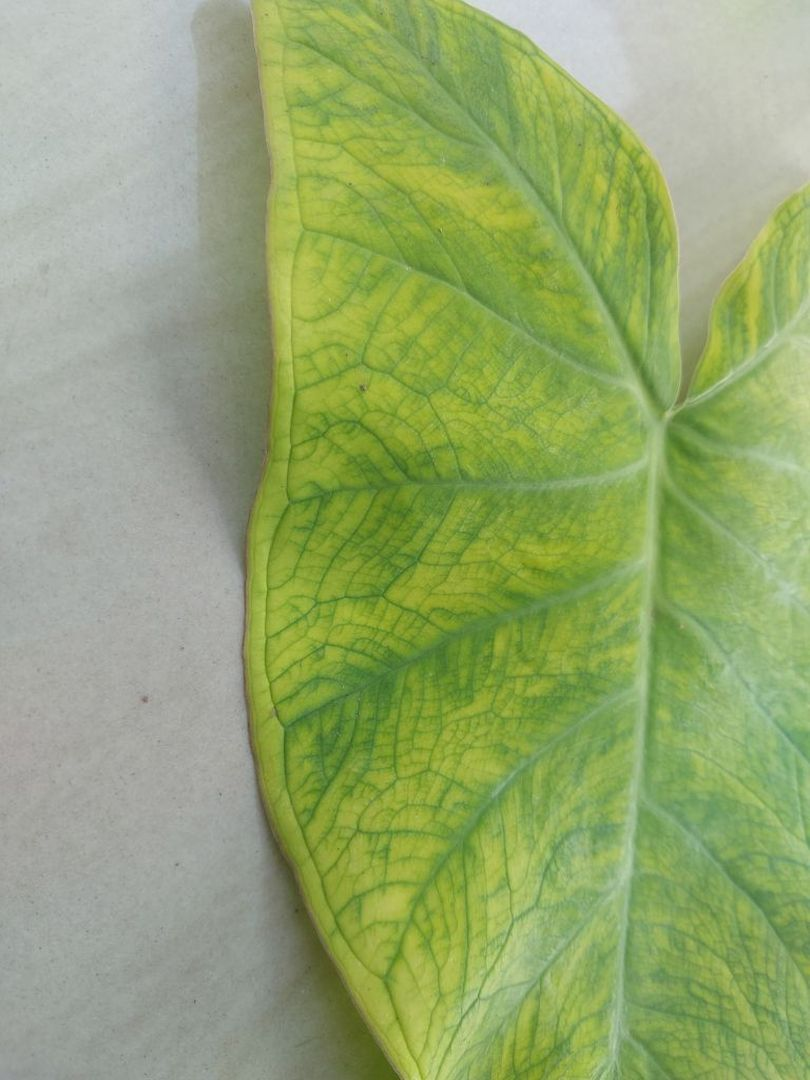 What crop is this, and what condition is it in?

taro, mosaic
